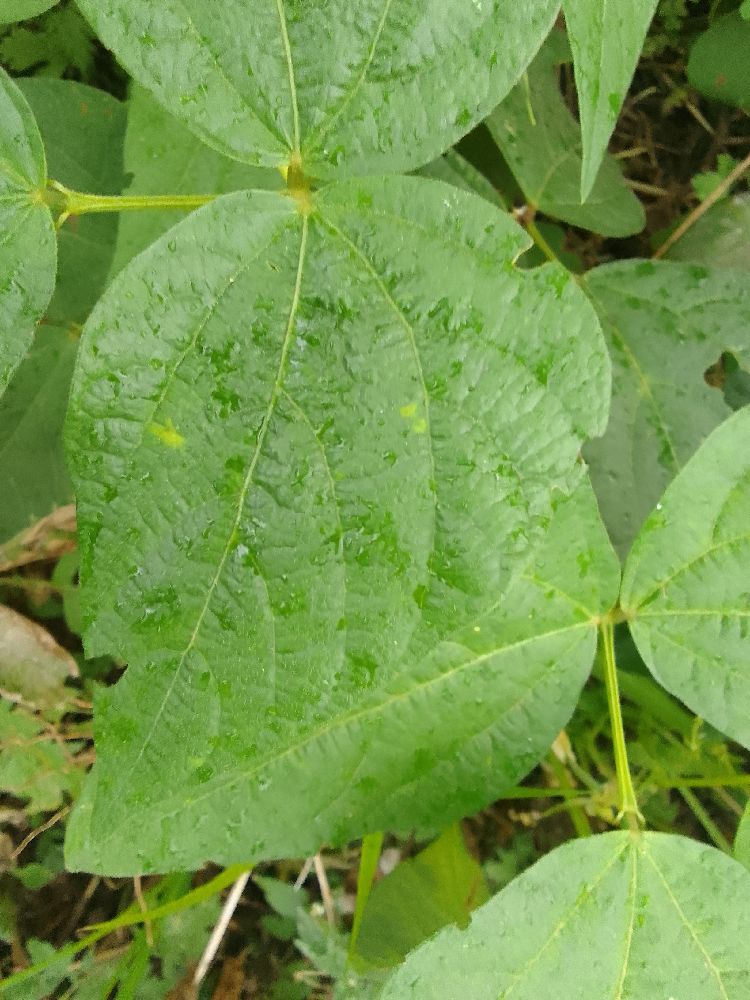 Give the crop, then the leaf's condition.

common bean, healthy
